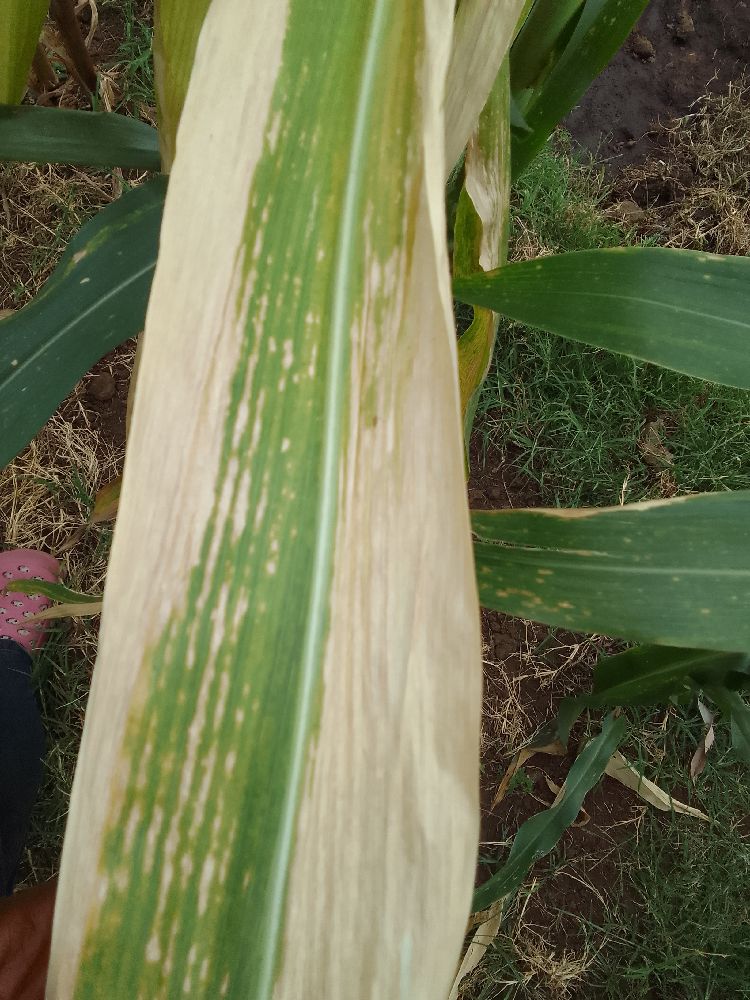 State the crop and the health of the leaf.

maize, maize lethal necrosis
